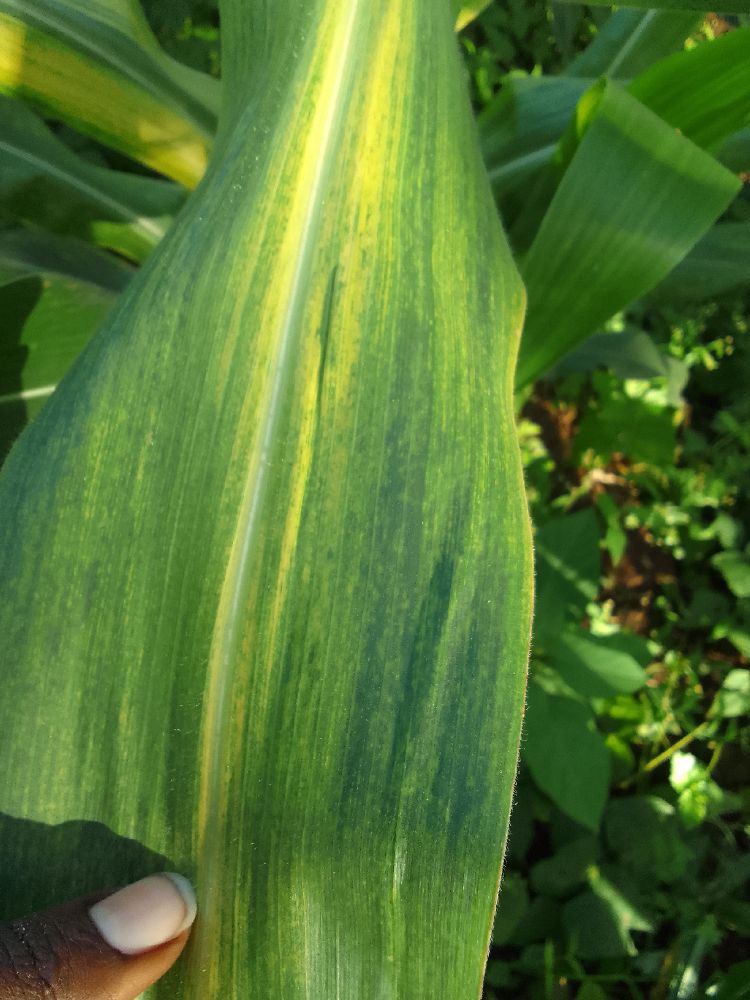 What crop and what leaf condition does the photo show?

maize, maize lethal necrosis
